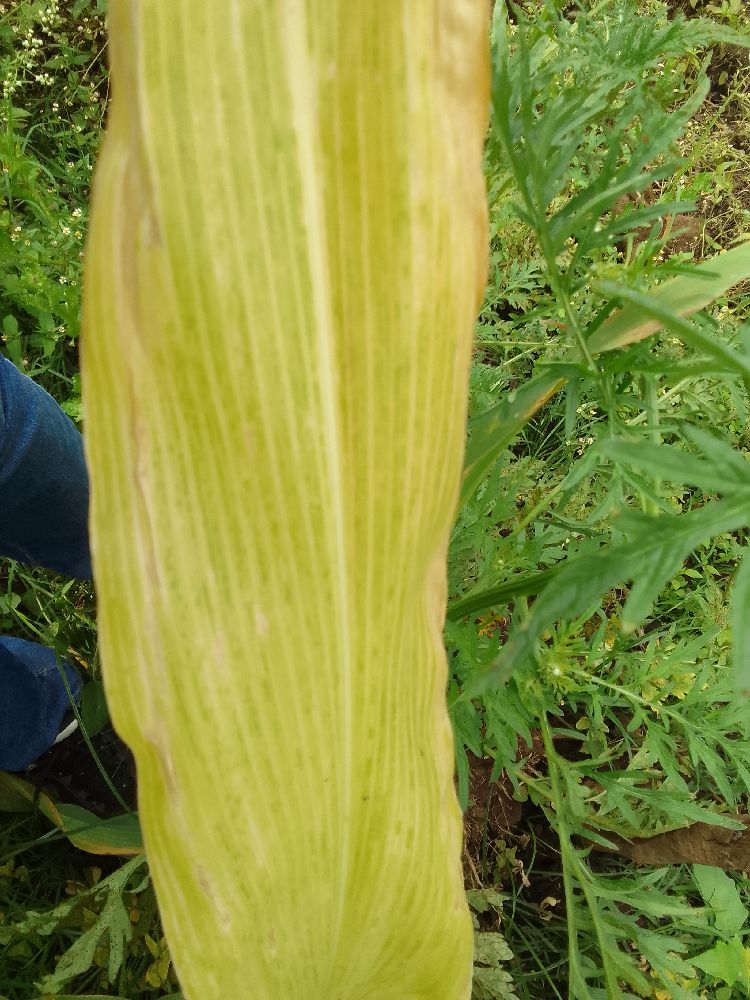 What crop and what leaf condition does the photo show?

maize, maize lethal necrosis
